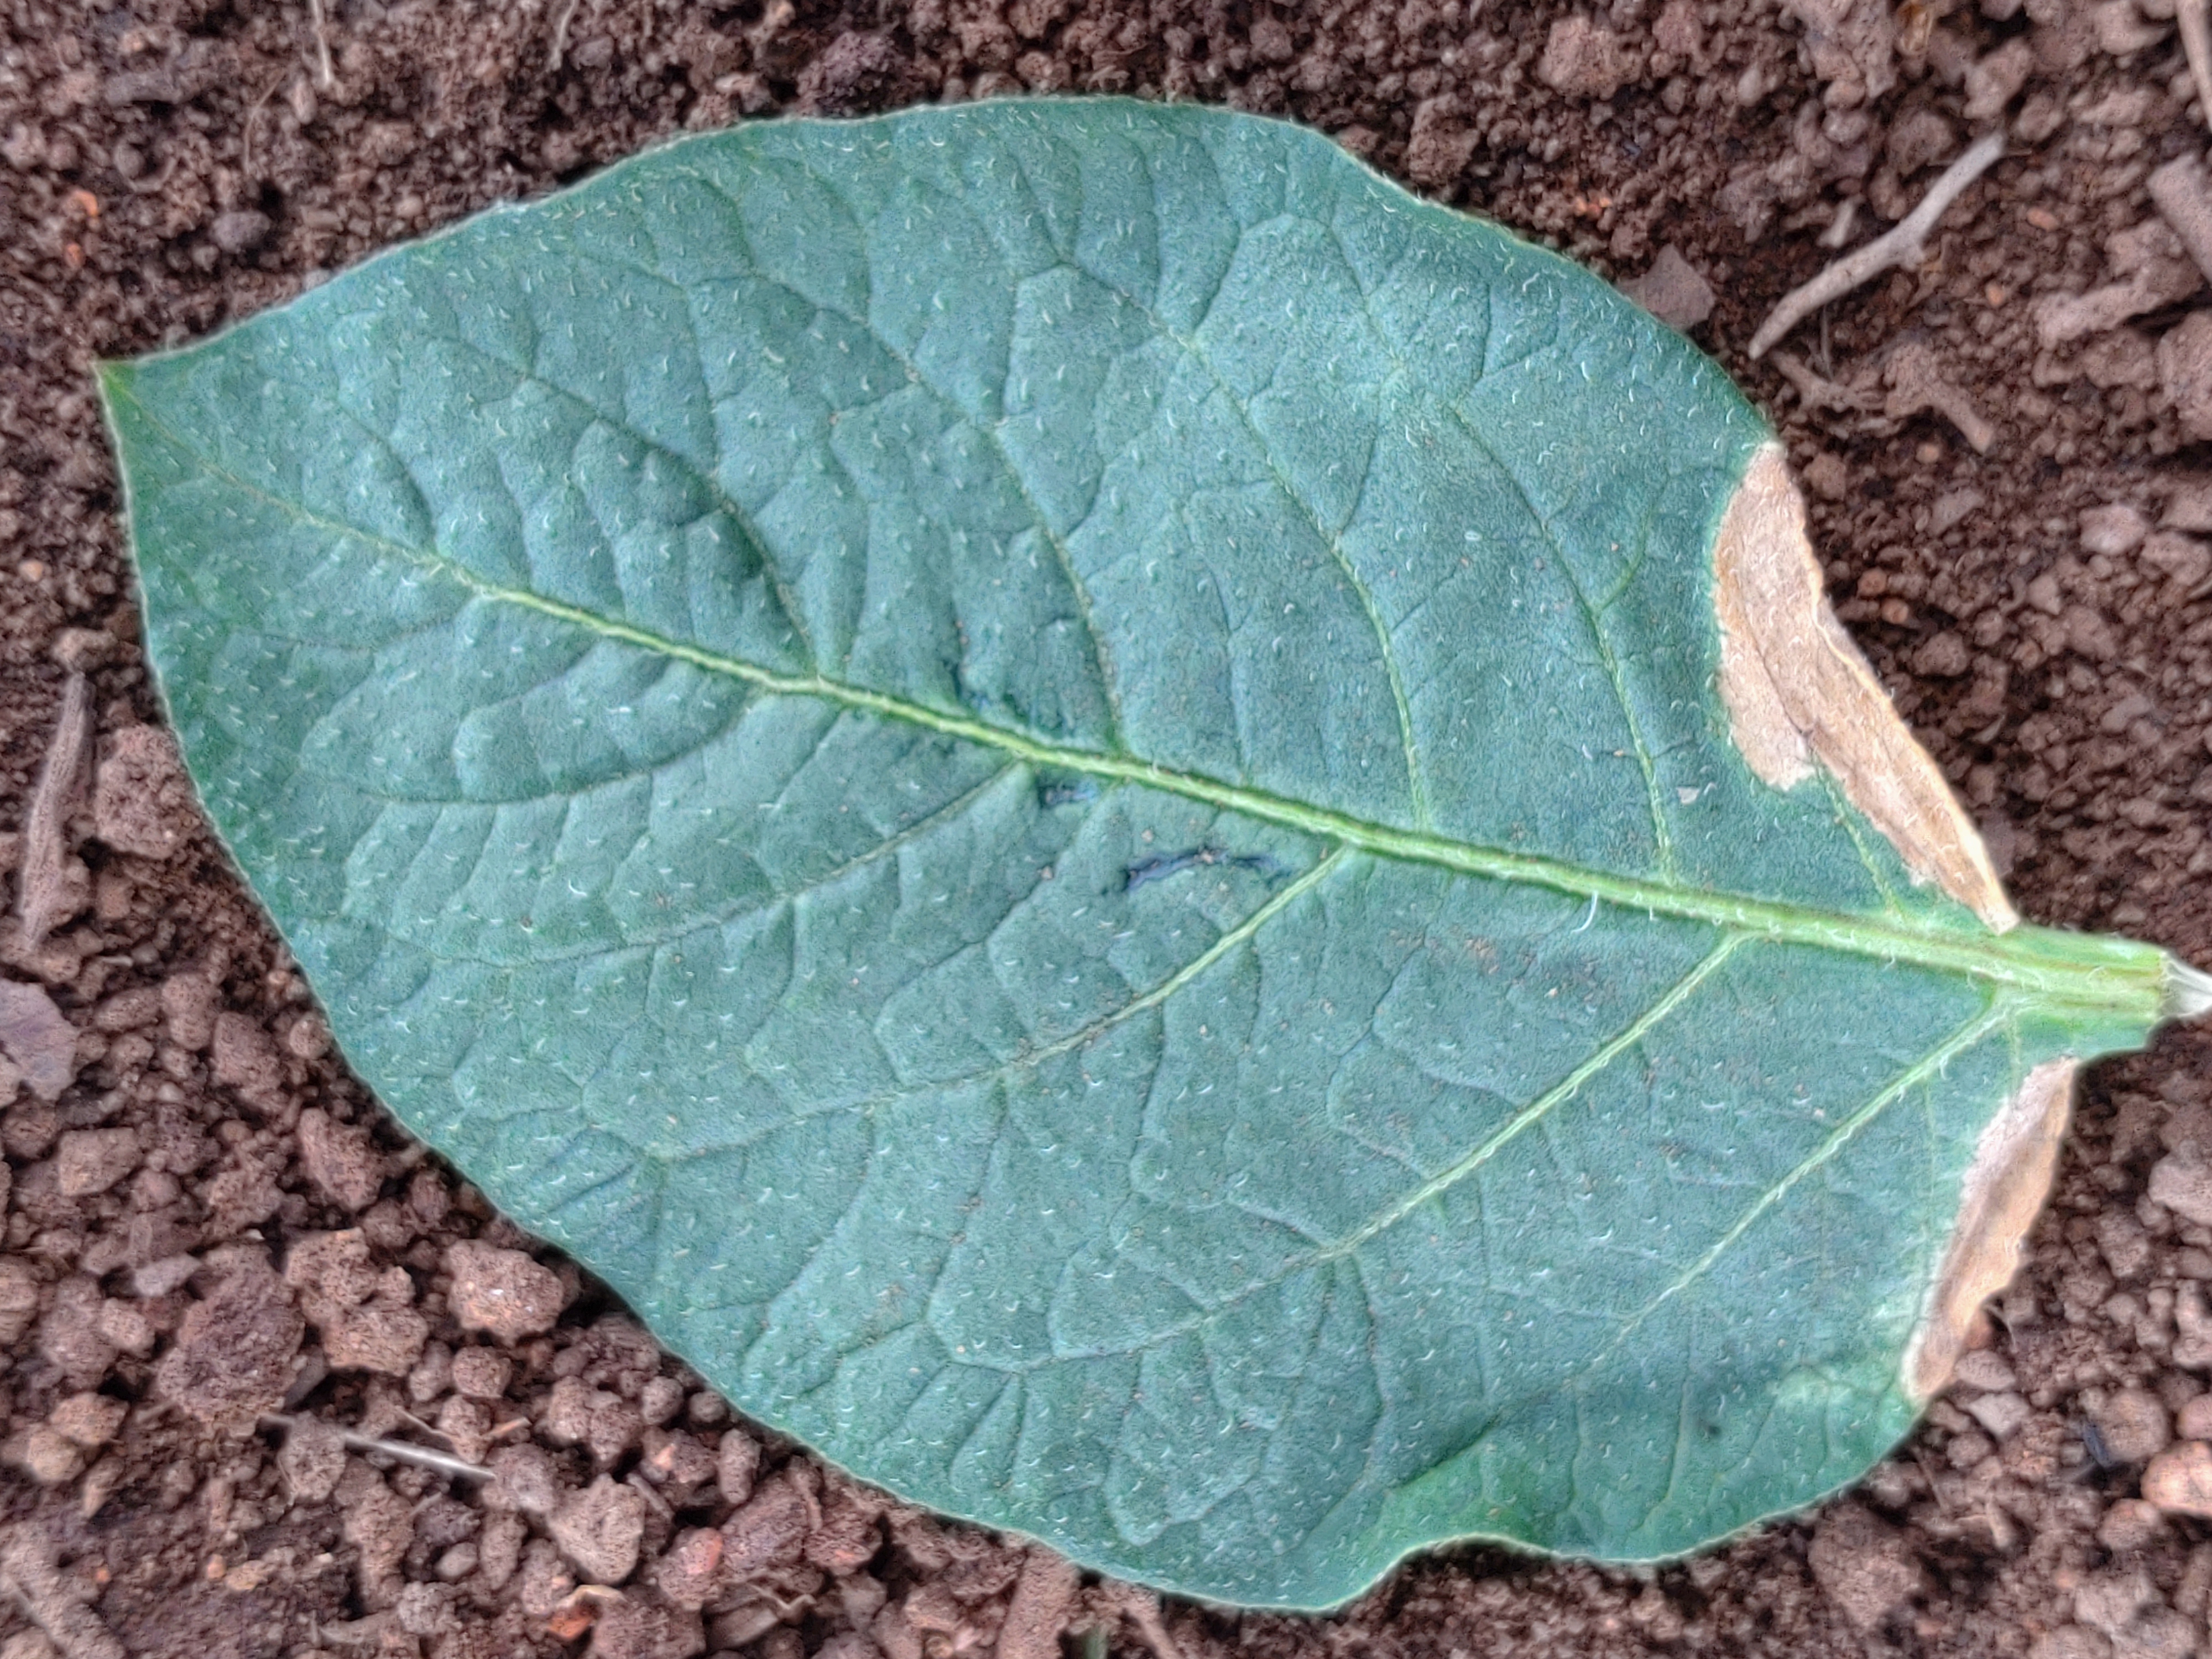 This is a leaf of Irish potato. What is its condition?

early blight
